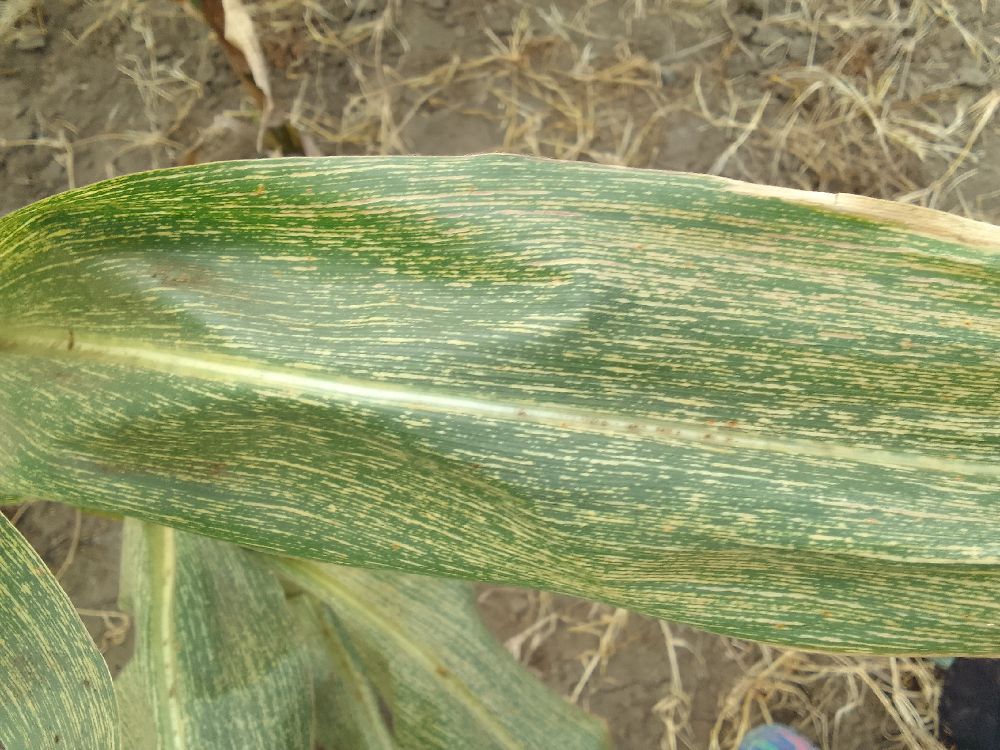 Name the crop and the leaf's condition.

maize, maize streak virus
